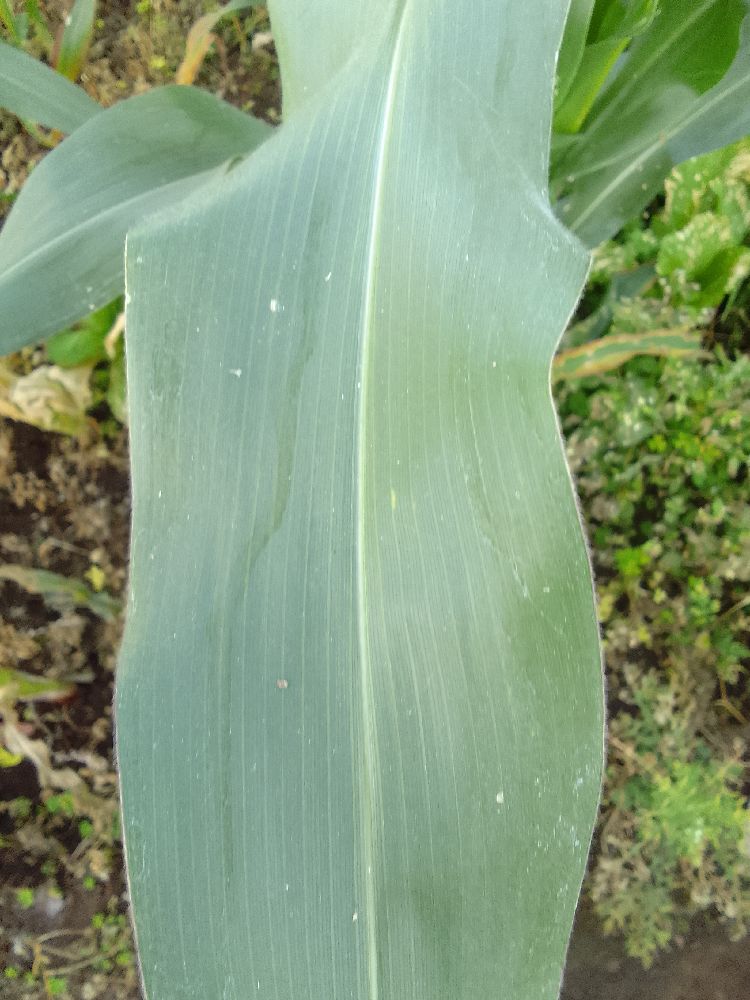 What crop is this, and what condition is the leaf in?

maize, healthy
